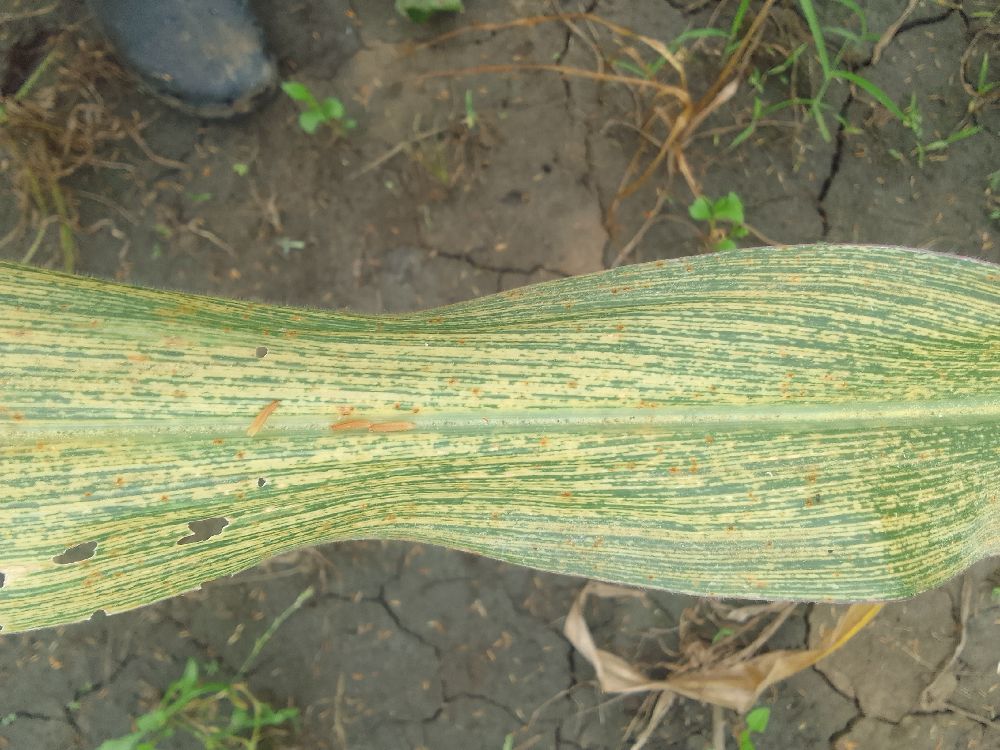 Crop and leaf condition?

maize, maize streak virus
